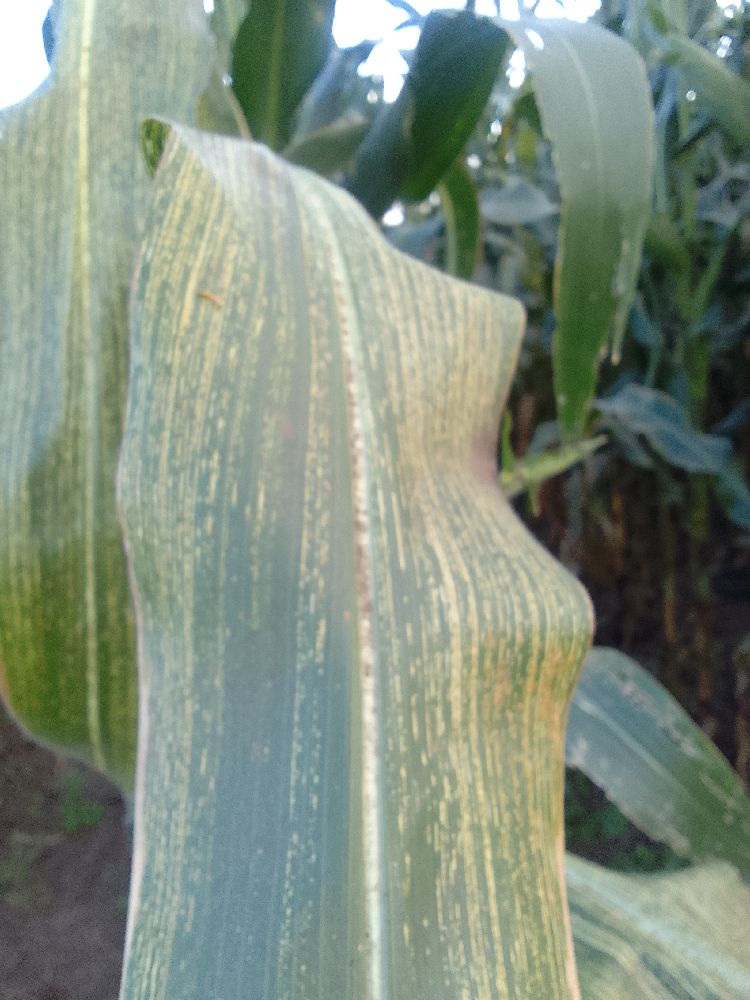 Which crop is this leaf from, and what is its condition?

maize, maize streak virus
